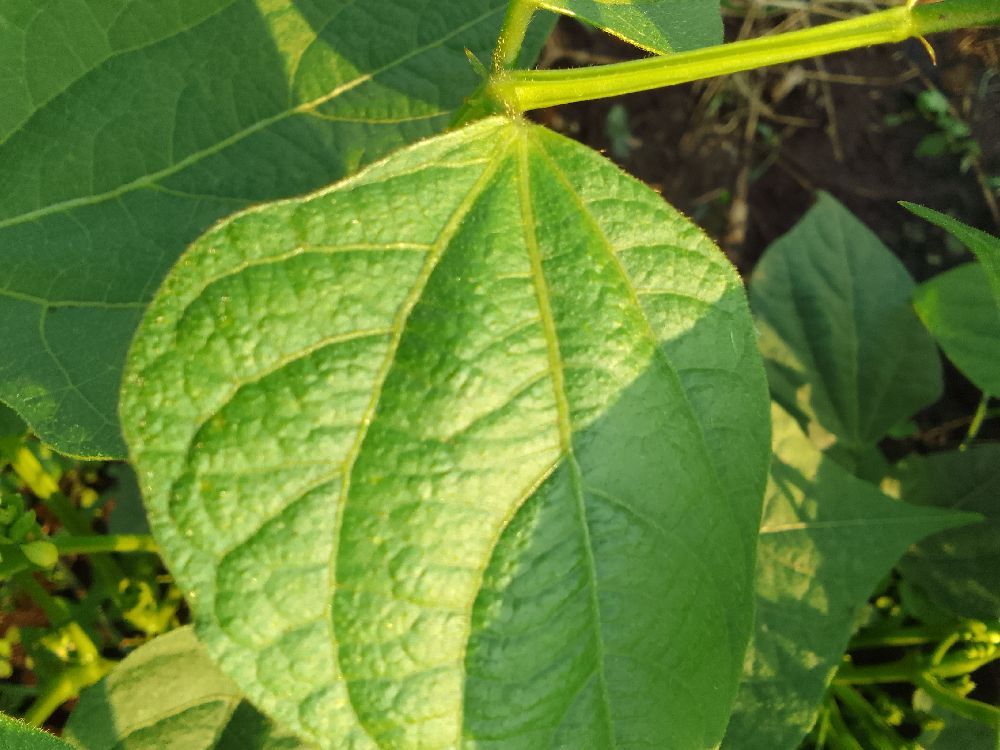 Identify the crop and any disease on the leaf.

common bean, healthy
